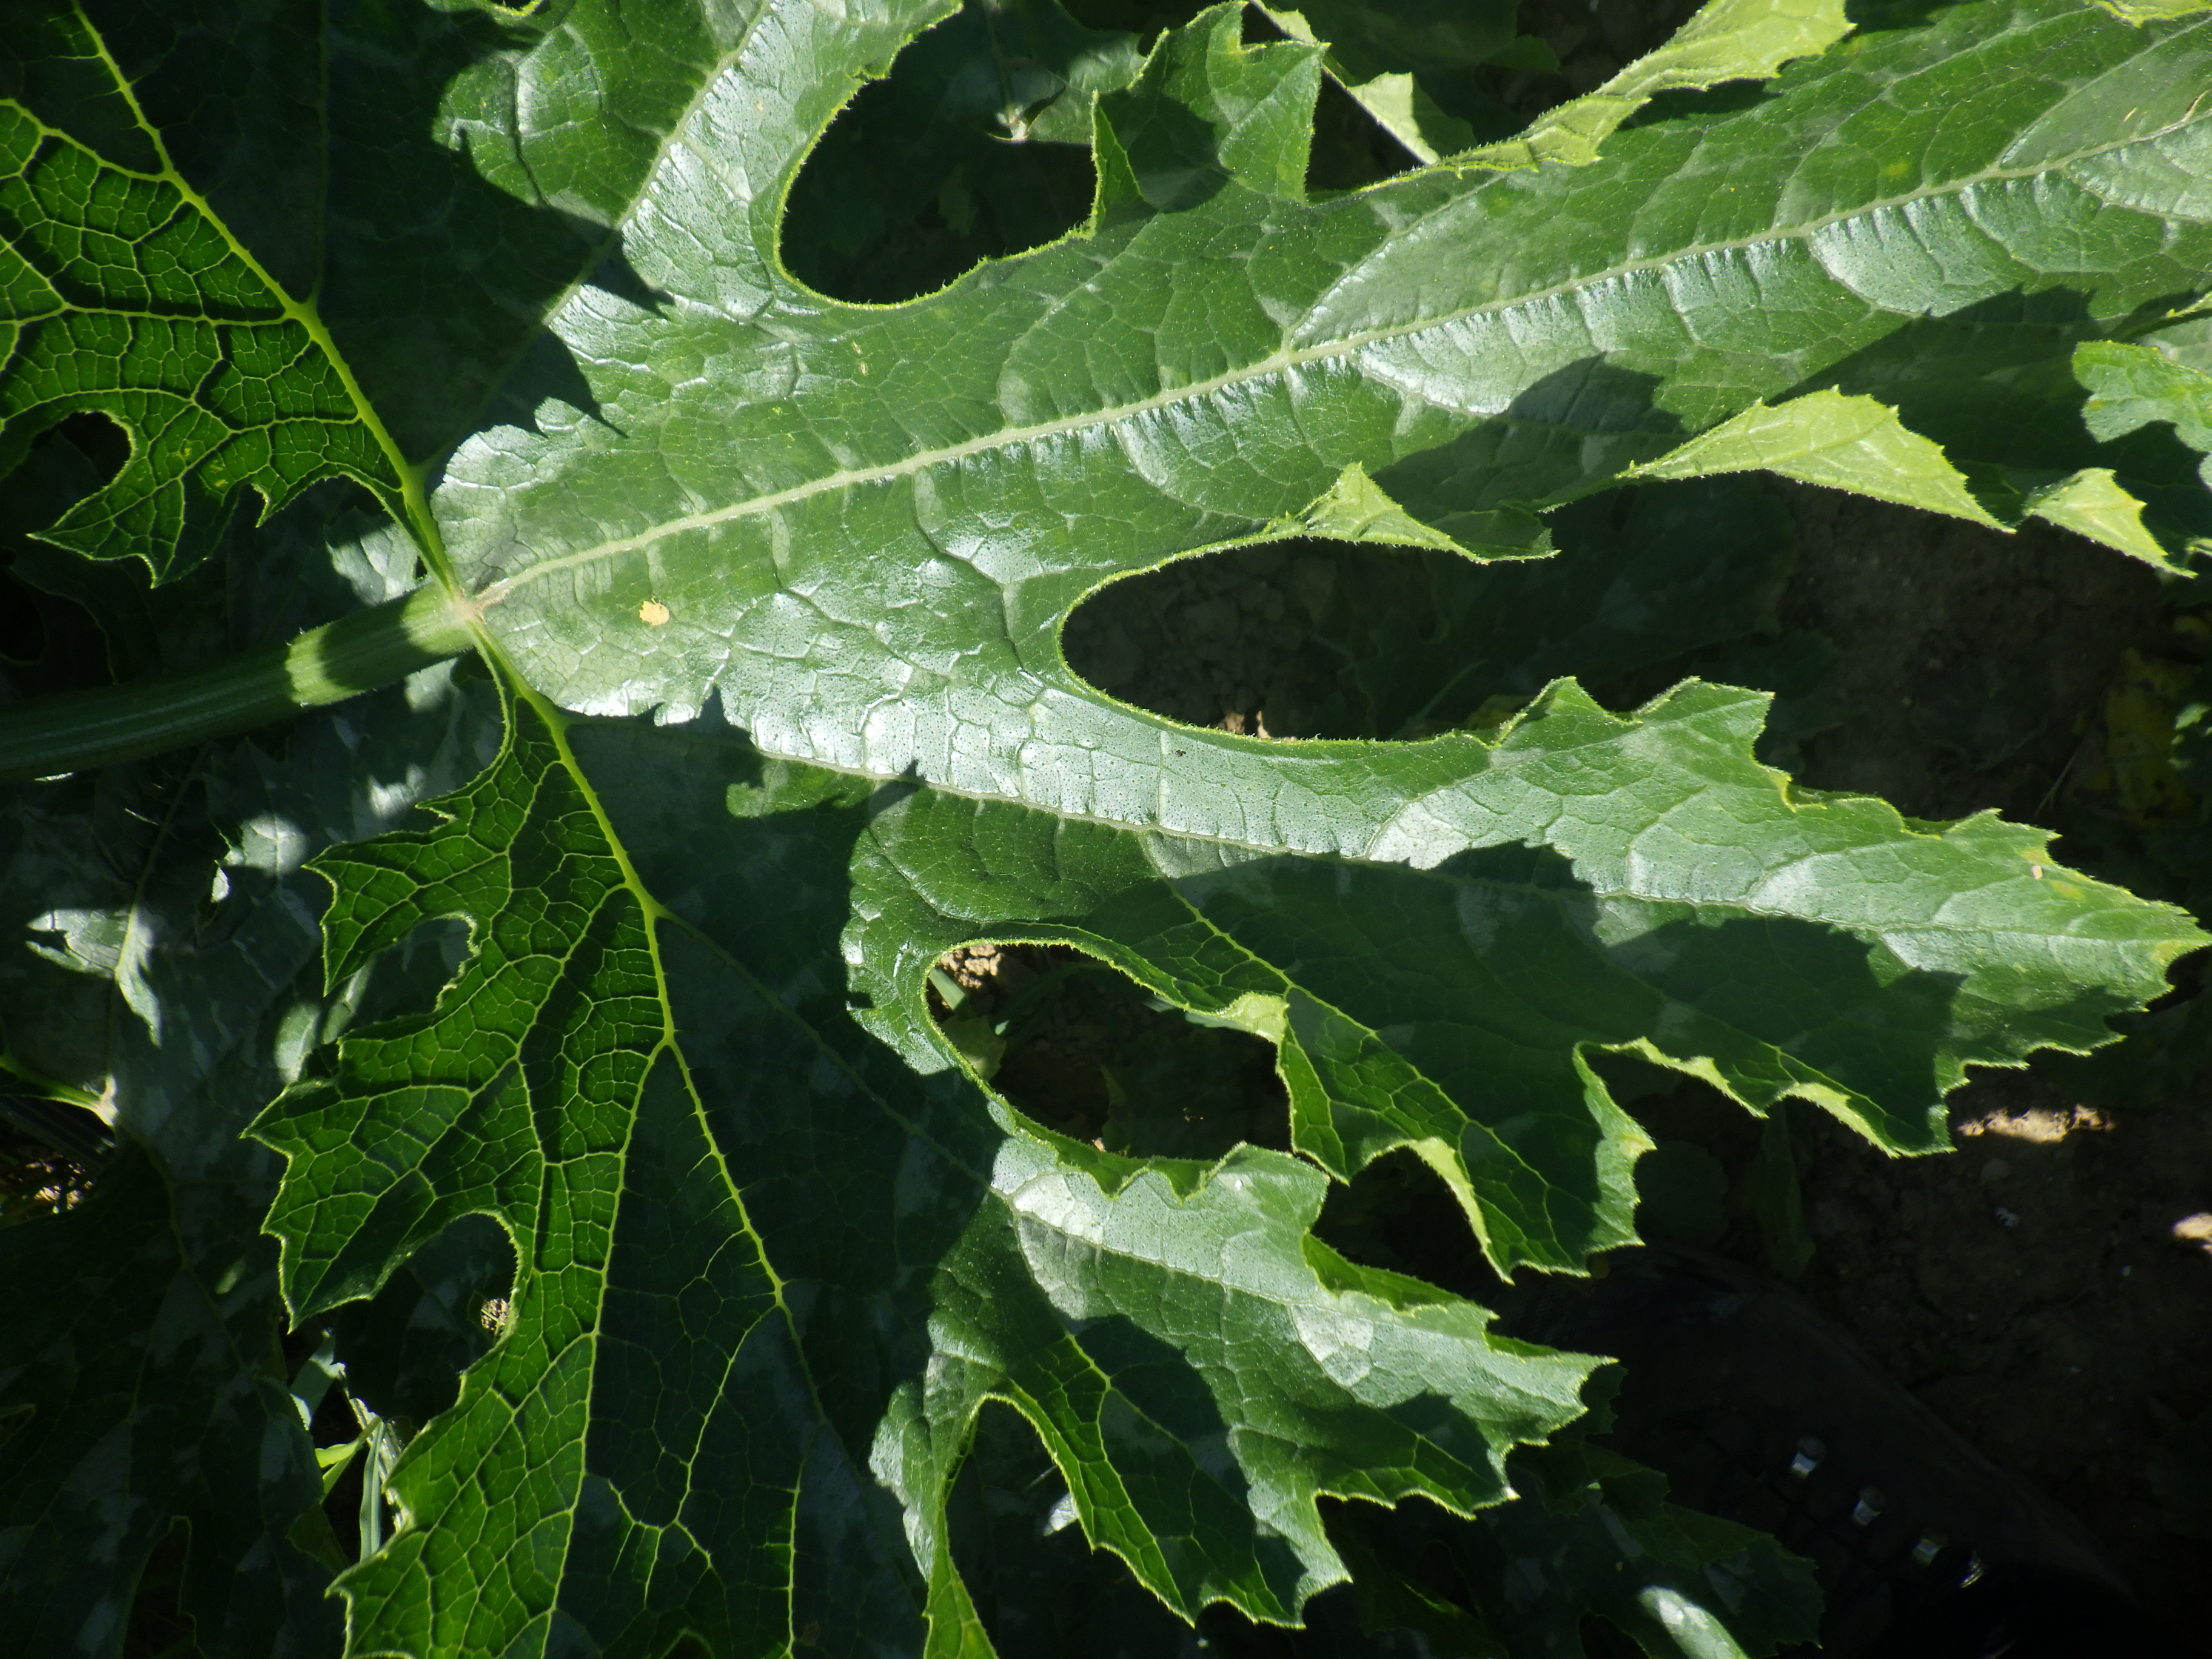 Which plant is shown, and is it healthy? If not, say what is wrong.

zucchini, bacterial leaf spot
